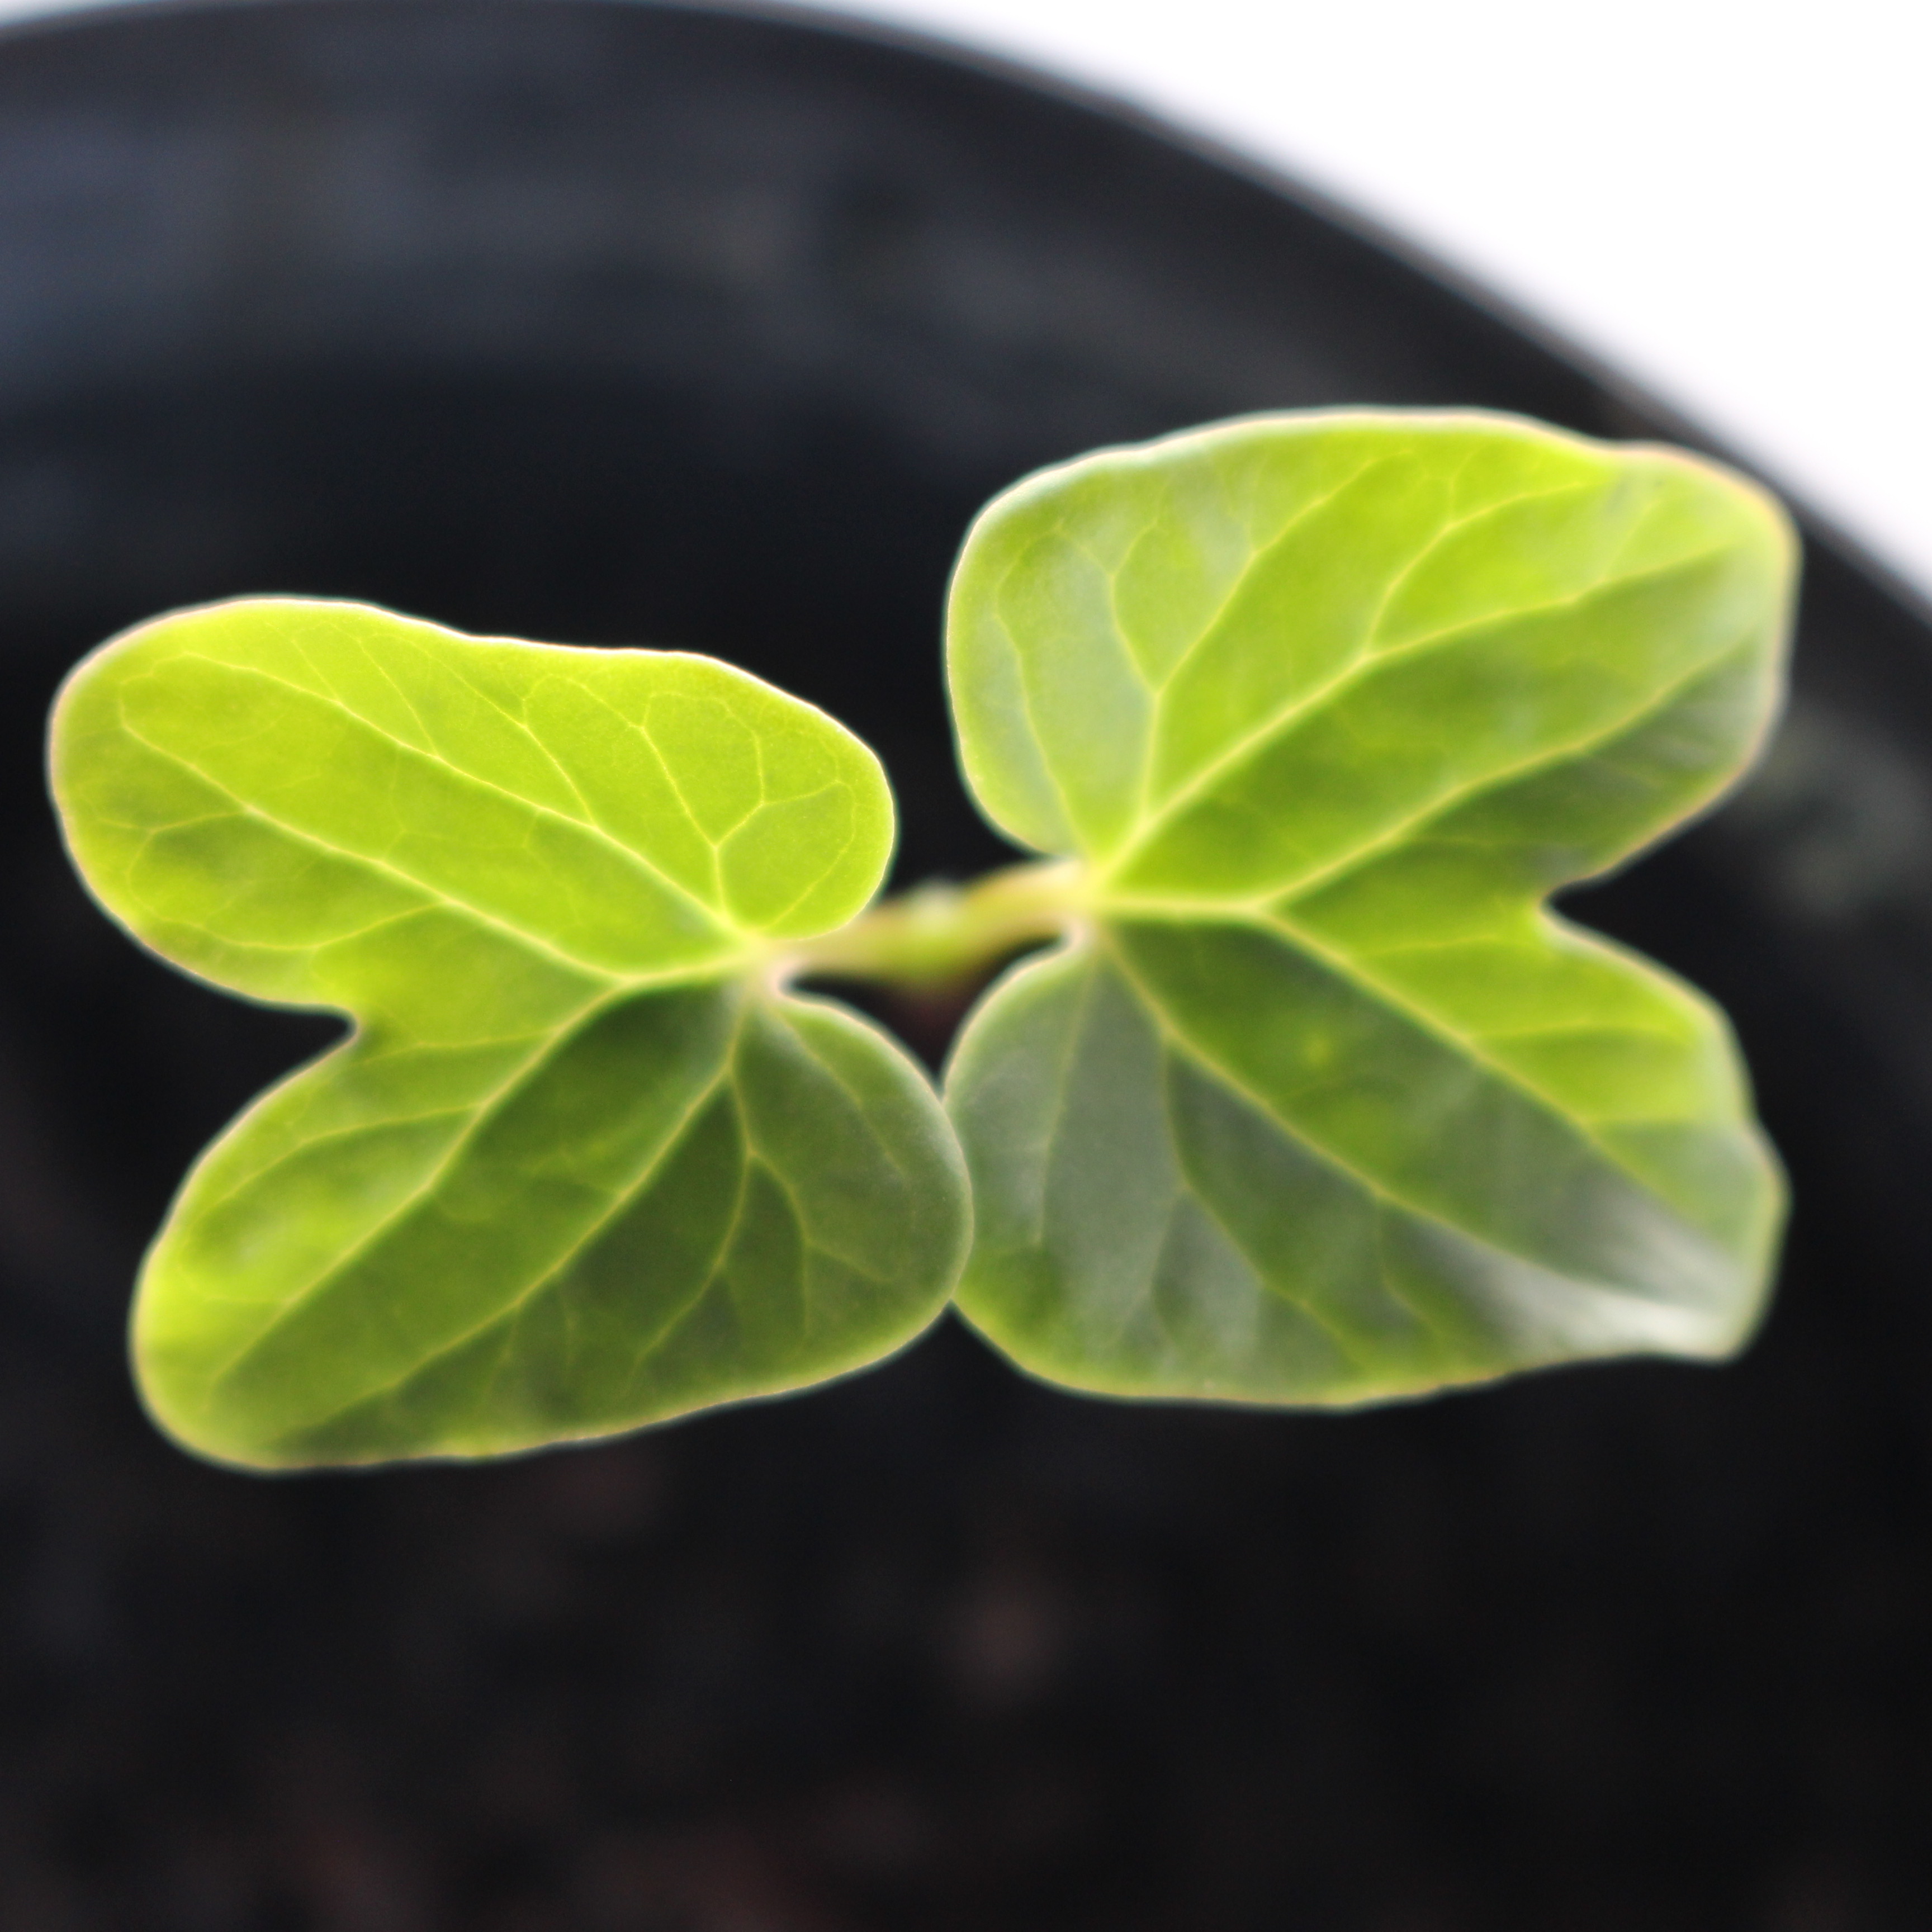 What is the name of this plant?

Convolvulus arvensis
